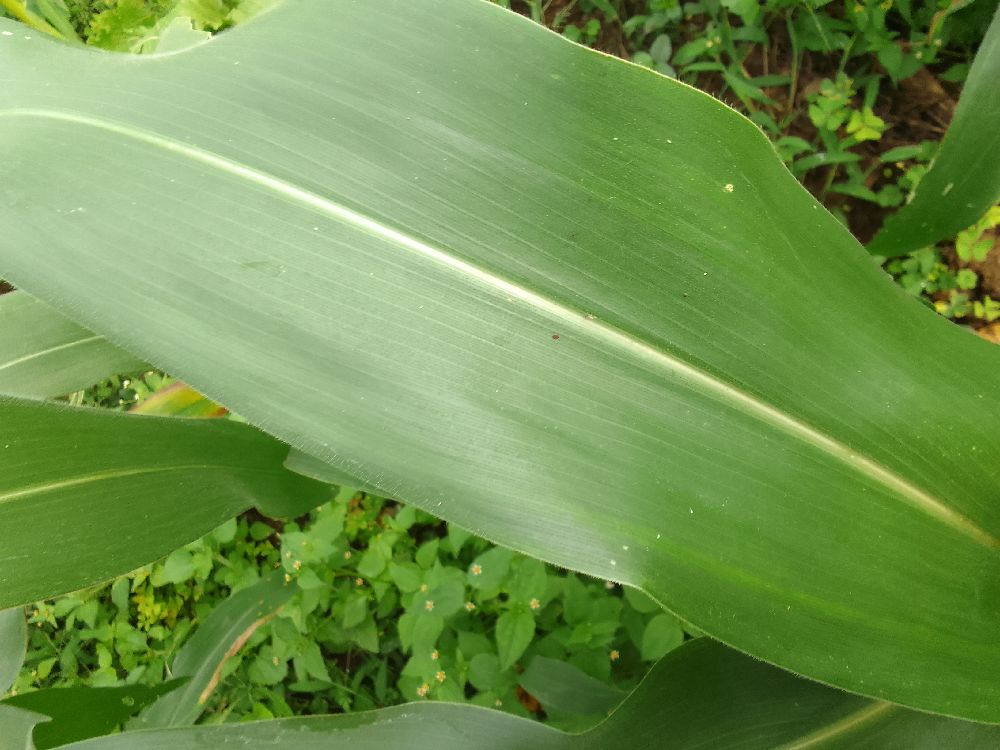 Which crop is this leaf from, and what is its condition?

maize, healthy
